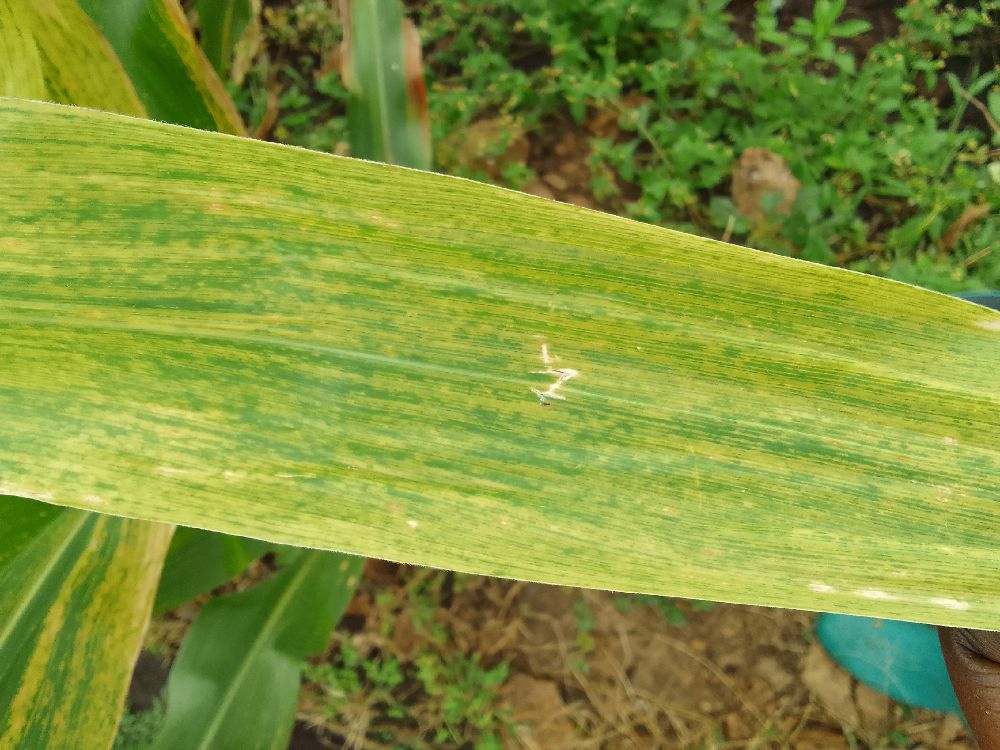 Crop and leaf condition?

maize, maize lethal necrosis
